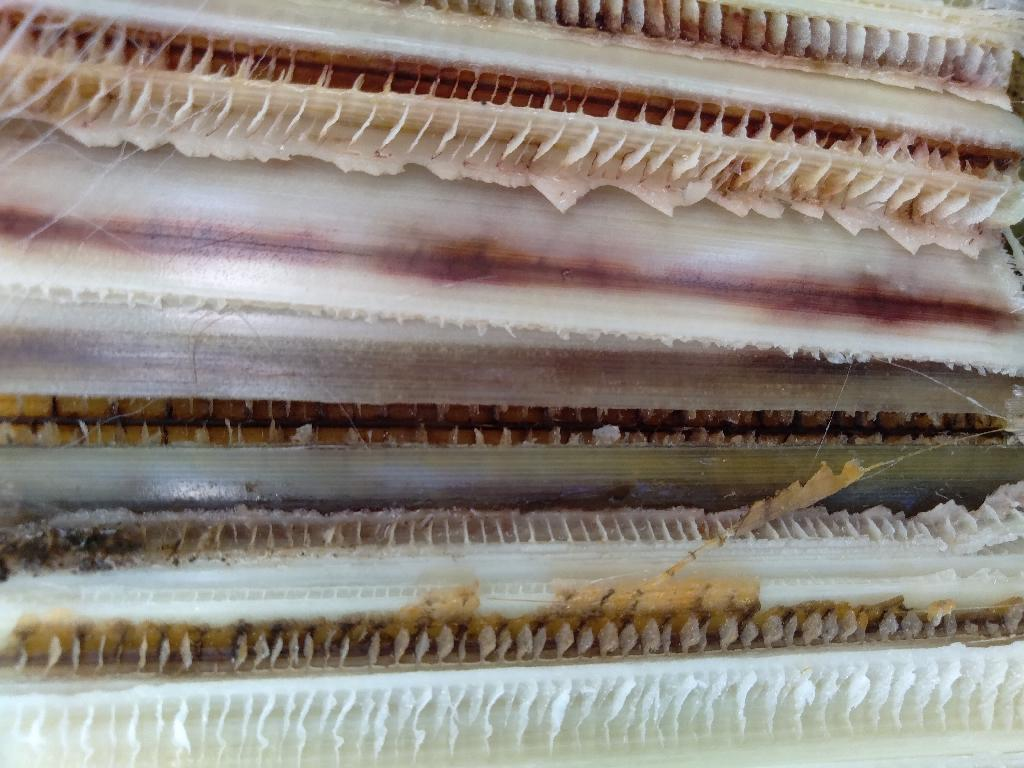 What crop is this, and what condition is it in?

banana, fusarium wilt race 1
